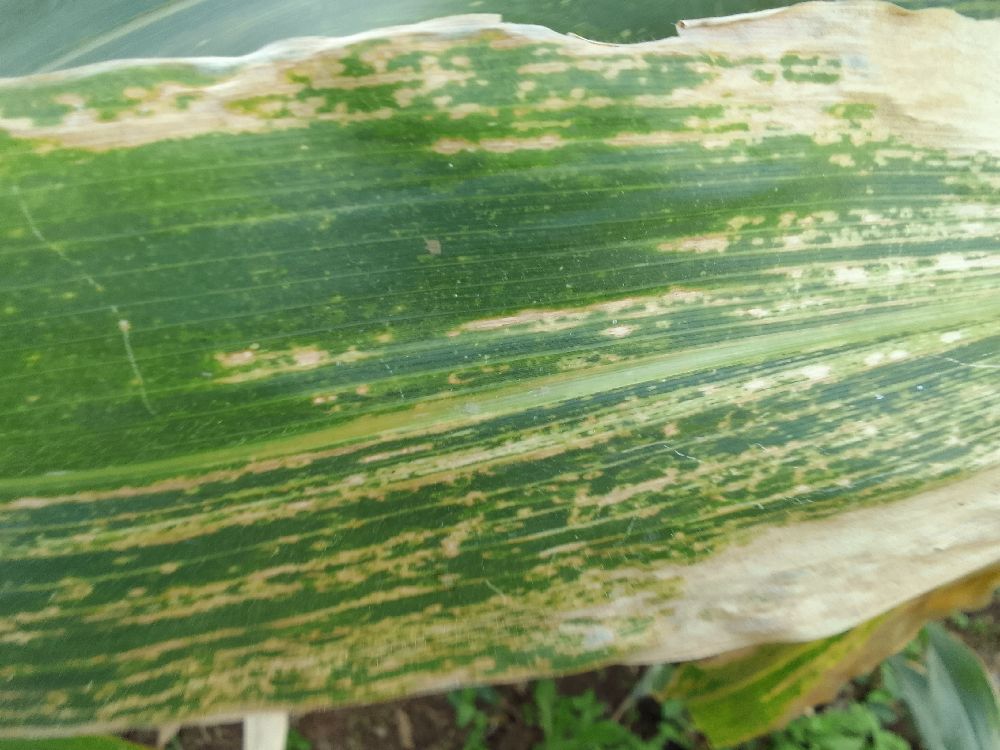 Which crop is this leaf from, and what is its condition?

maize, maize lethal necrosis
